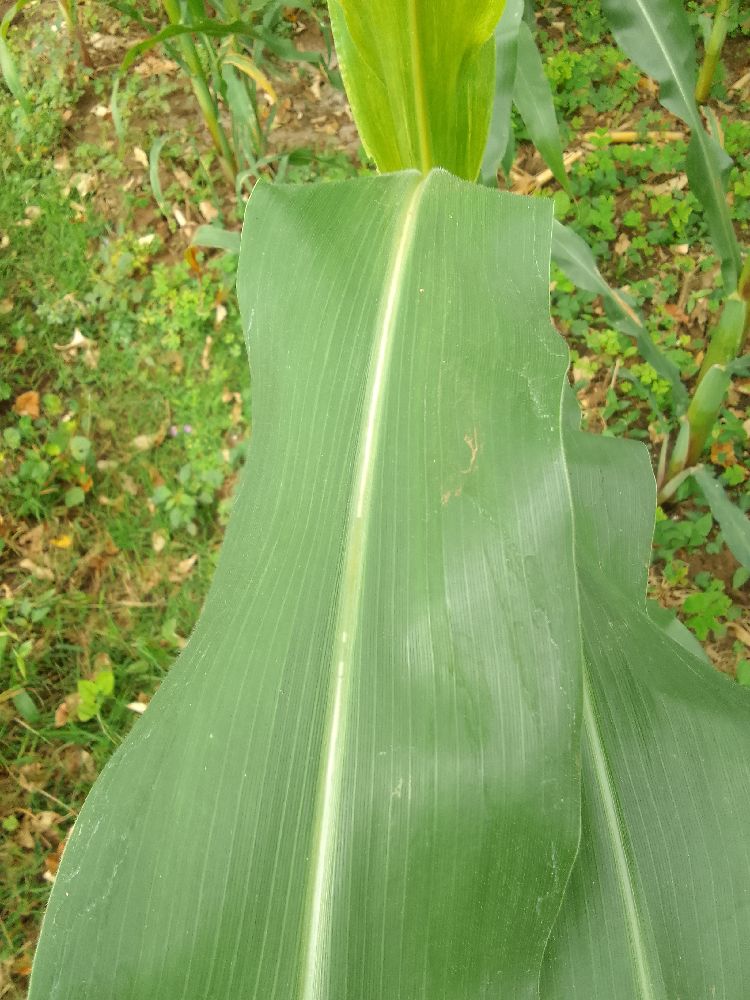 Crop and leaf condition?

maize, healthy
